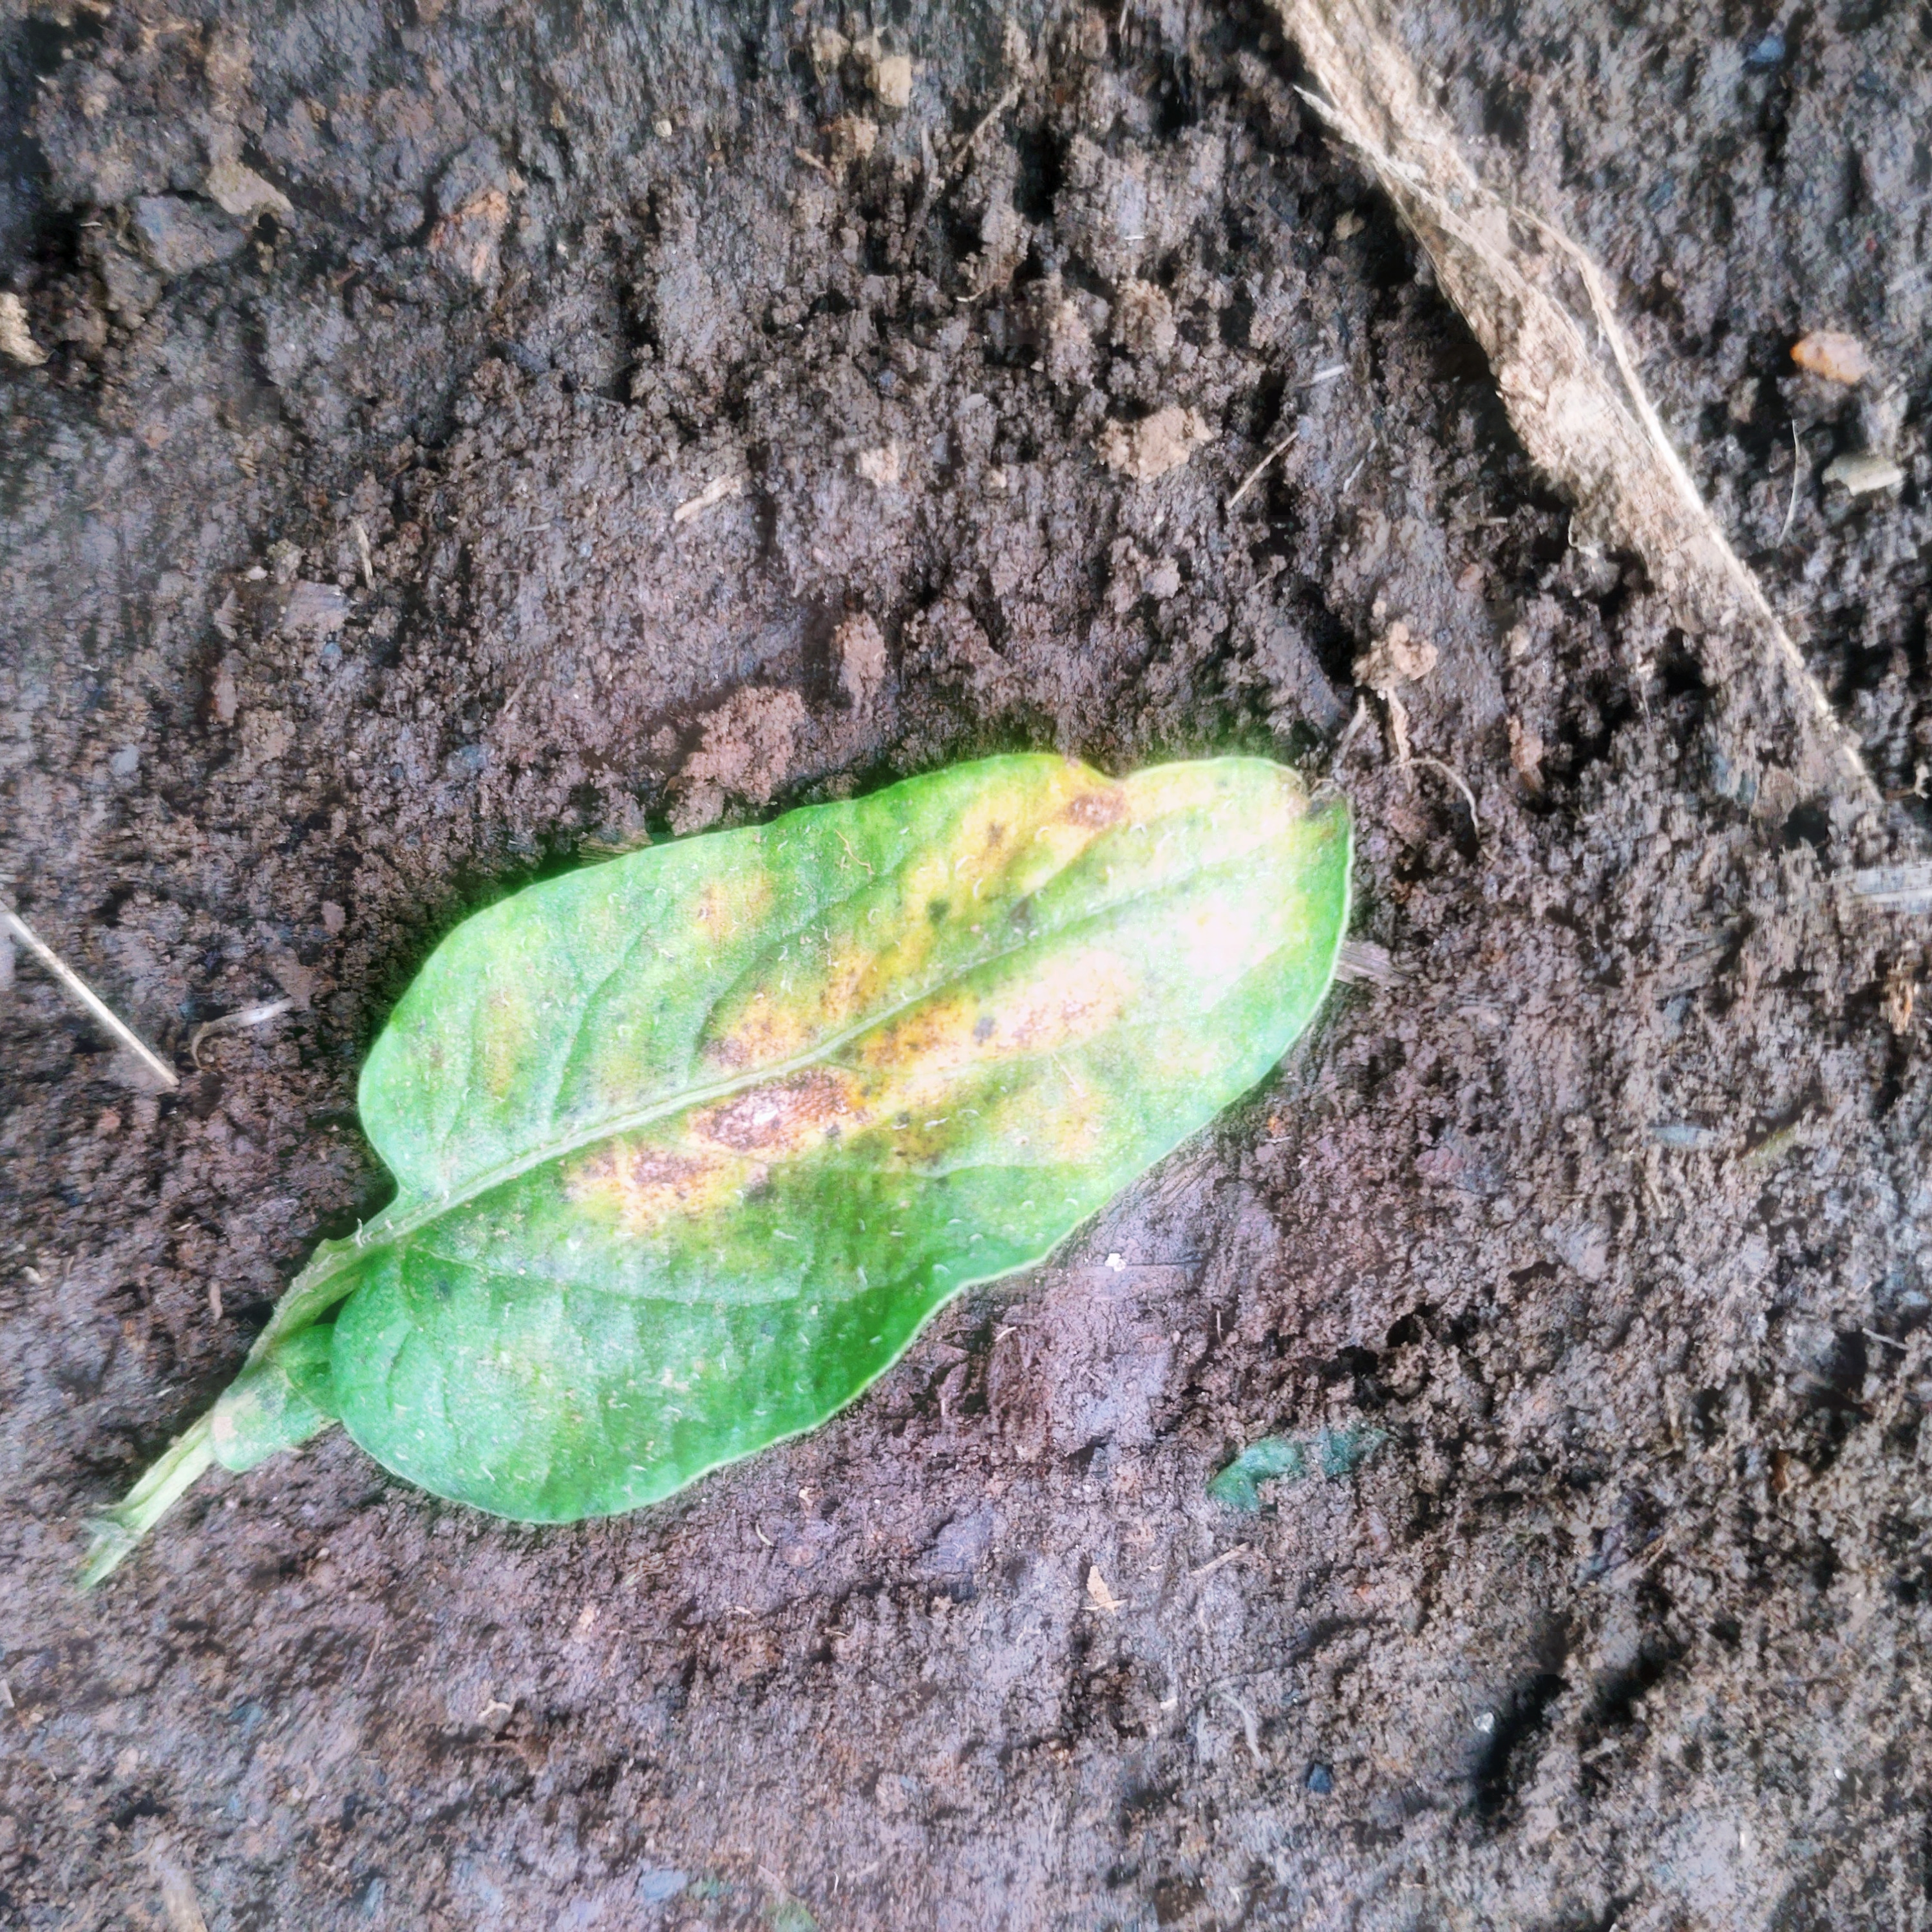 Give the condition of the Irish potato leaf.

late blight
